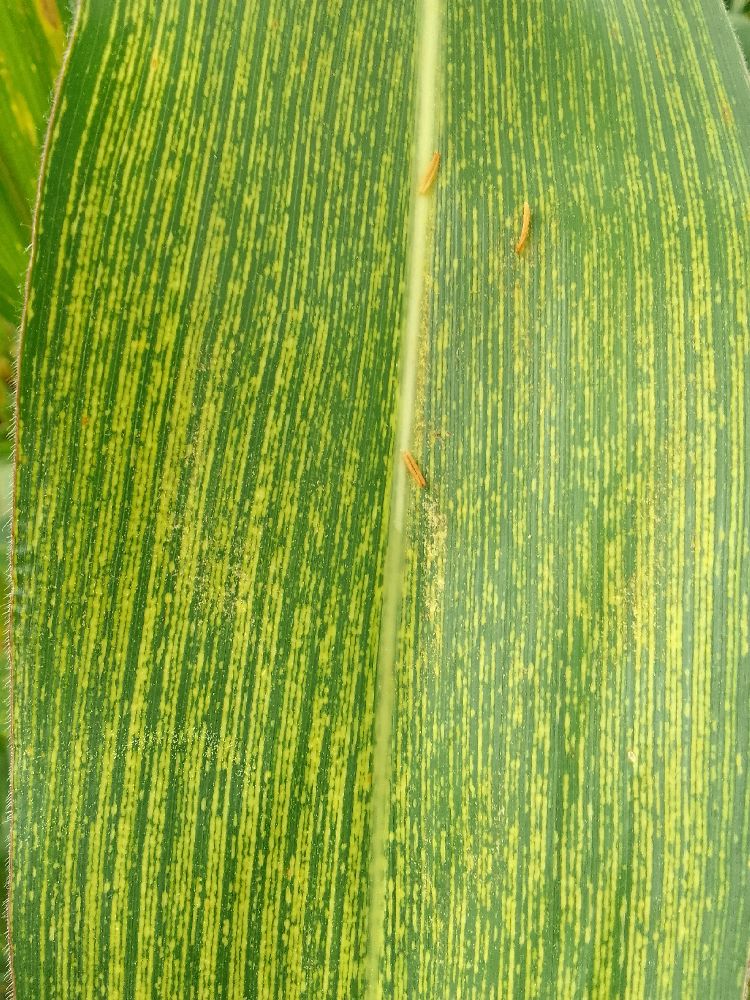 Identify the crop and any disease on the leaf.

maize, maize streak virus
